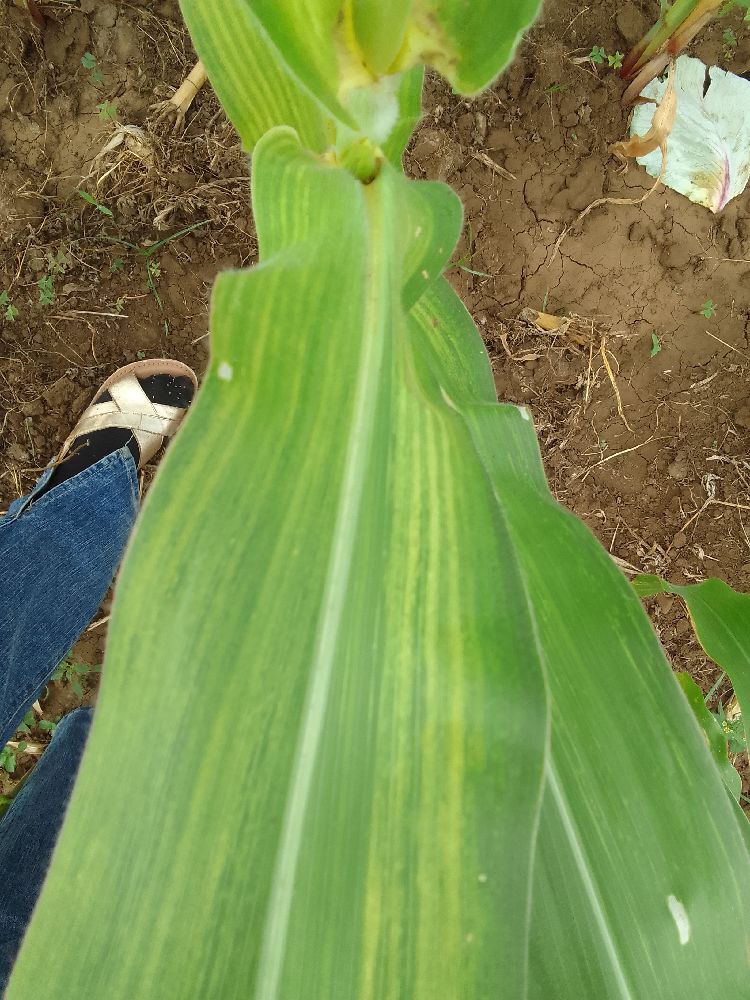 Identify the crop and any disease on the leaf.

maize, maize lethal necrosis
